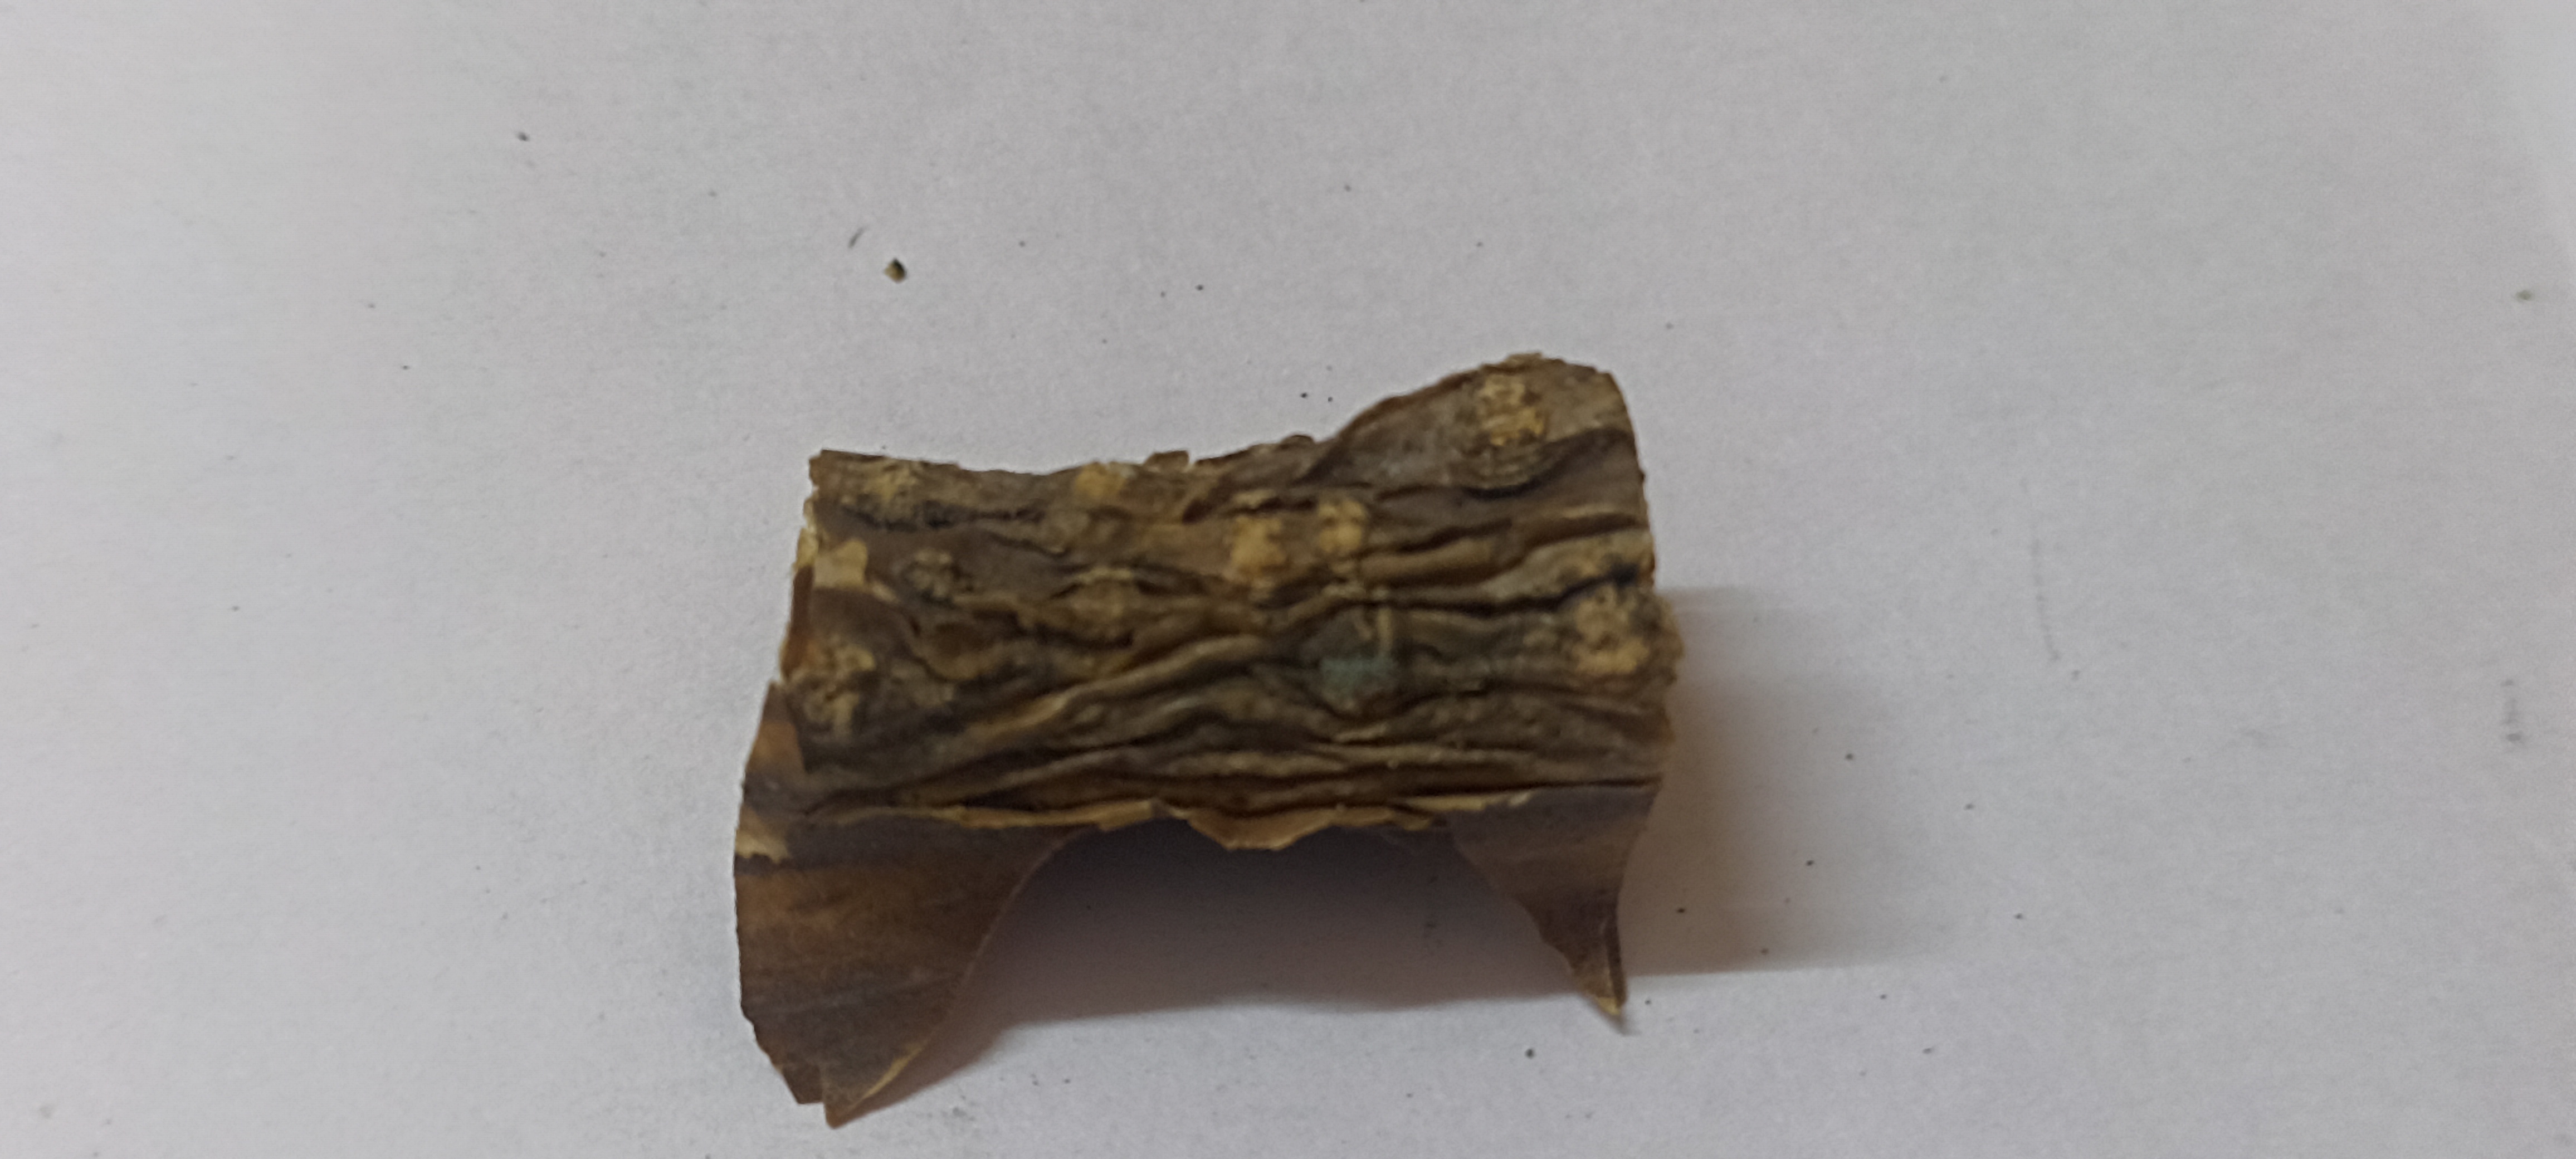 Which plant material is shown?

gulvel
